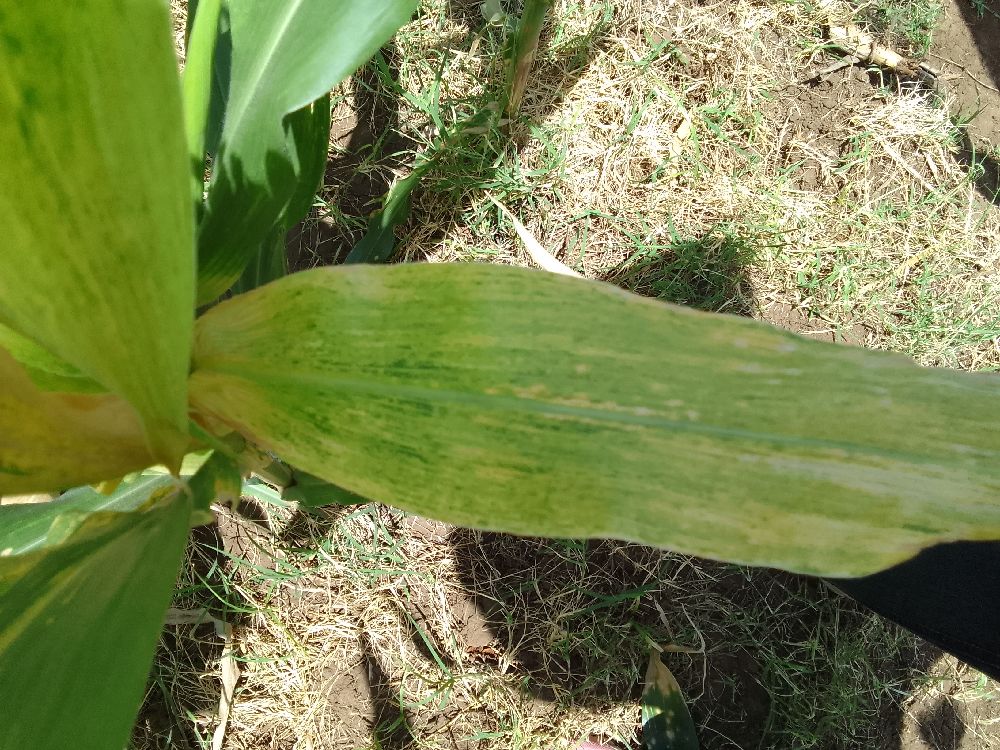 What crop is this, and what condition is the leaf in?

maize, maize lethal necrosis
